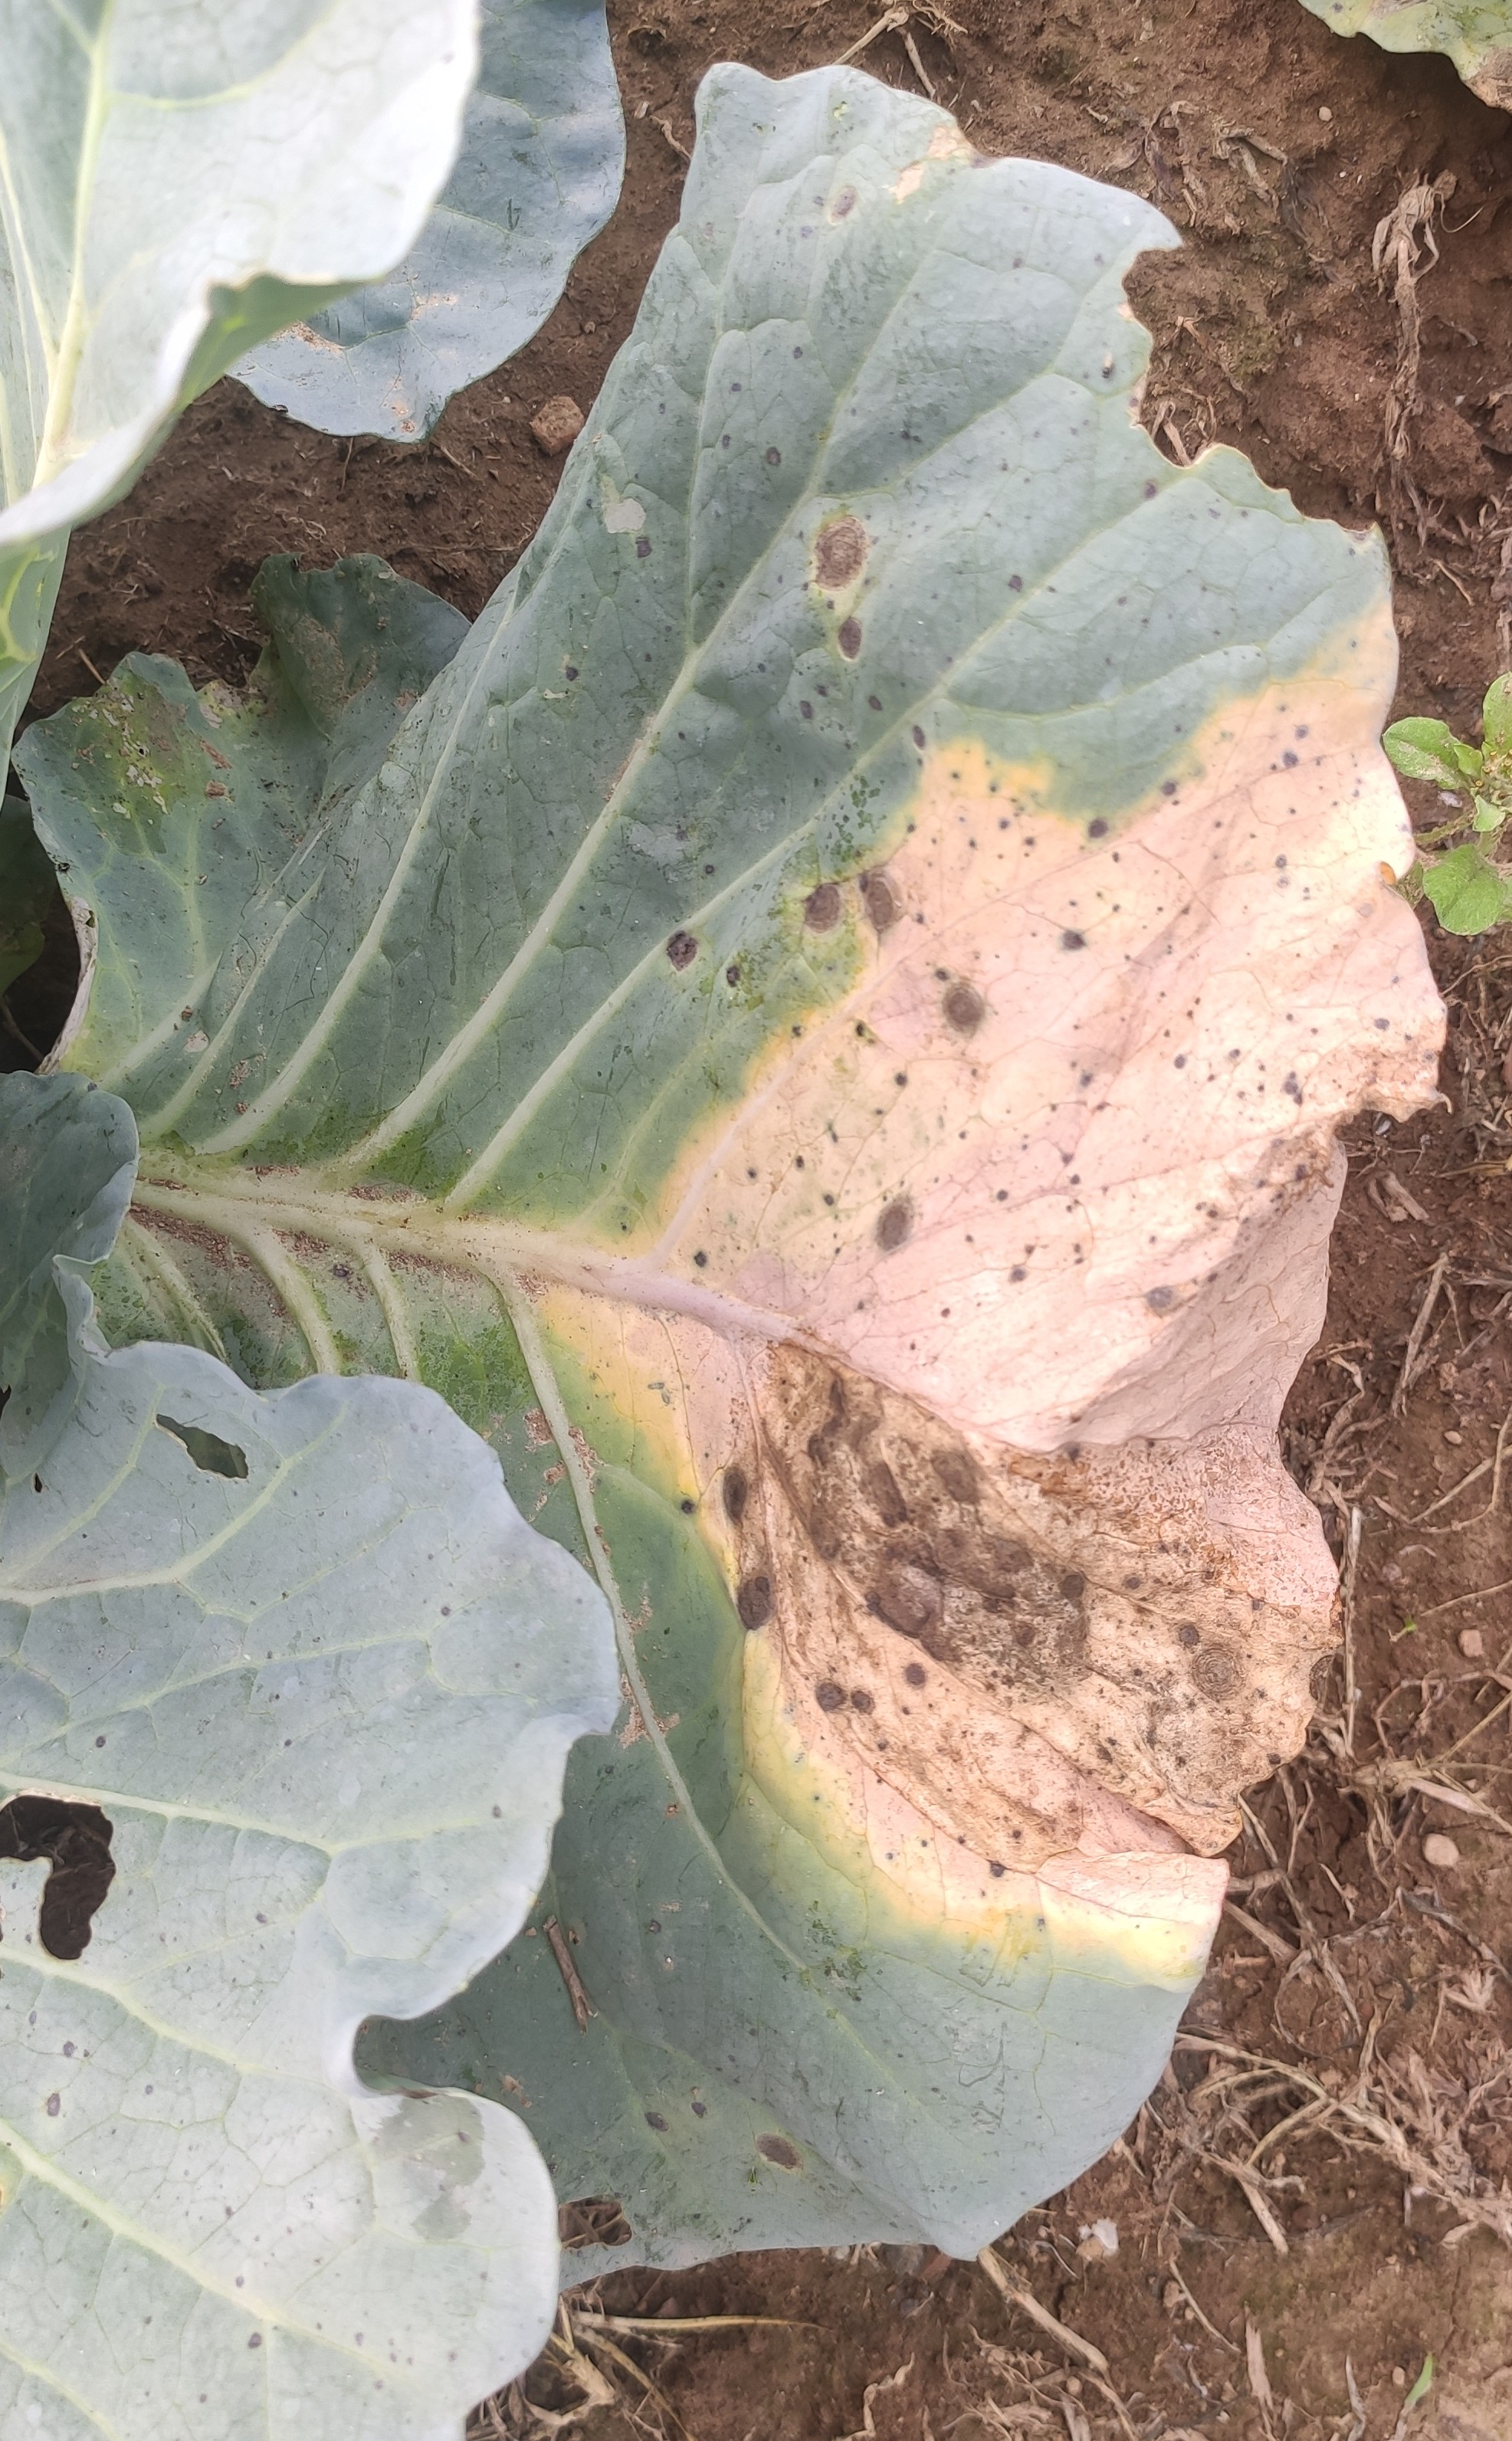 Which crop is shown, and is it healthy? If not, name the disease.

cabbage, alternaria
